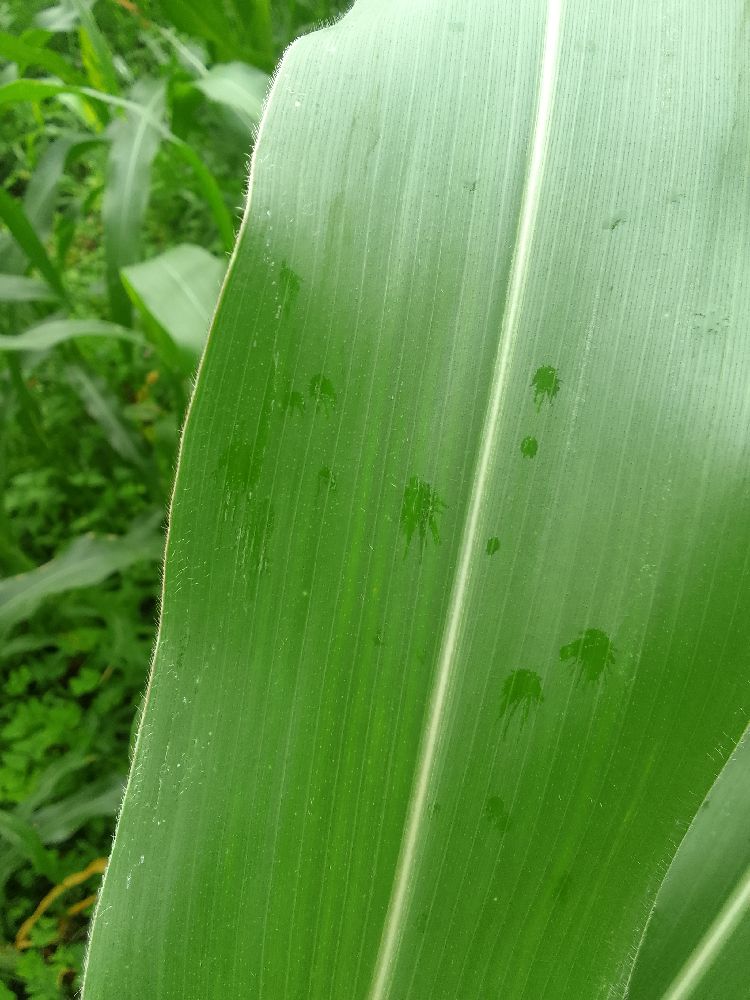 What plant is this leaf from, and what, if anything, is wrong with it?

maize, healthy
